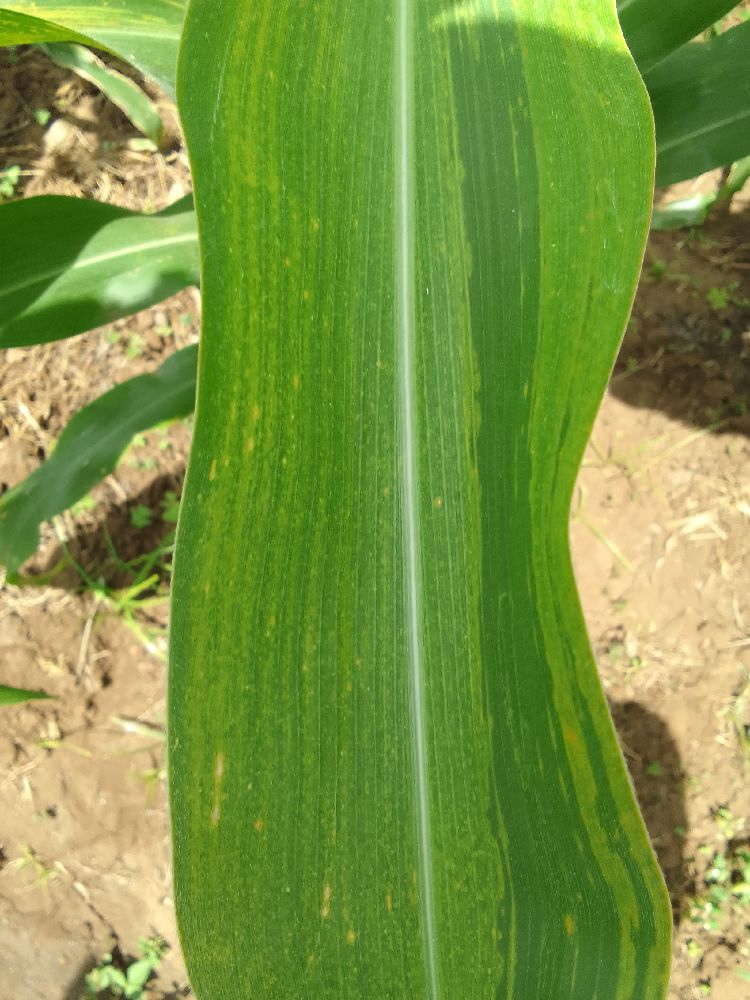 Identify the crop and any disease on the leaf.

maize, maize lethal necrosis
